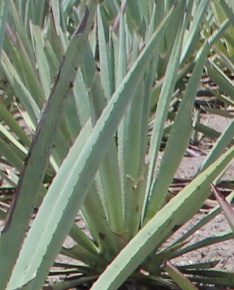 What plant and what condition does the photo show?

agave, healthy
